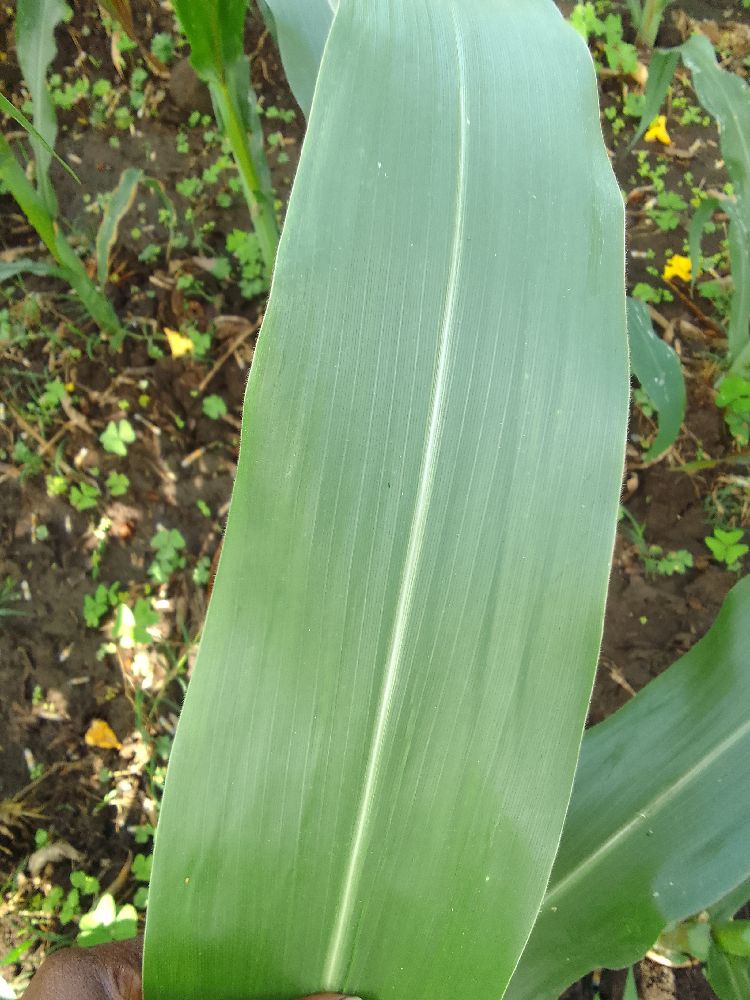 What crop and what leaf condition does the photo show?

maize, healthy
